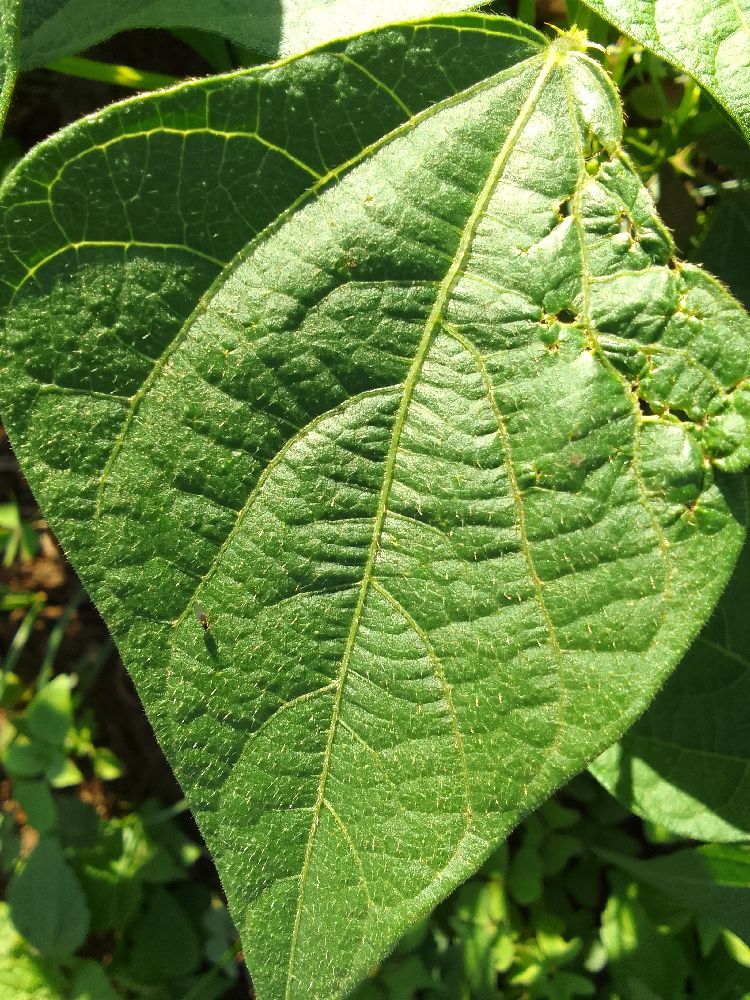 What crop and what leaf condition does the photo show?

common bean, healthy
